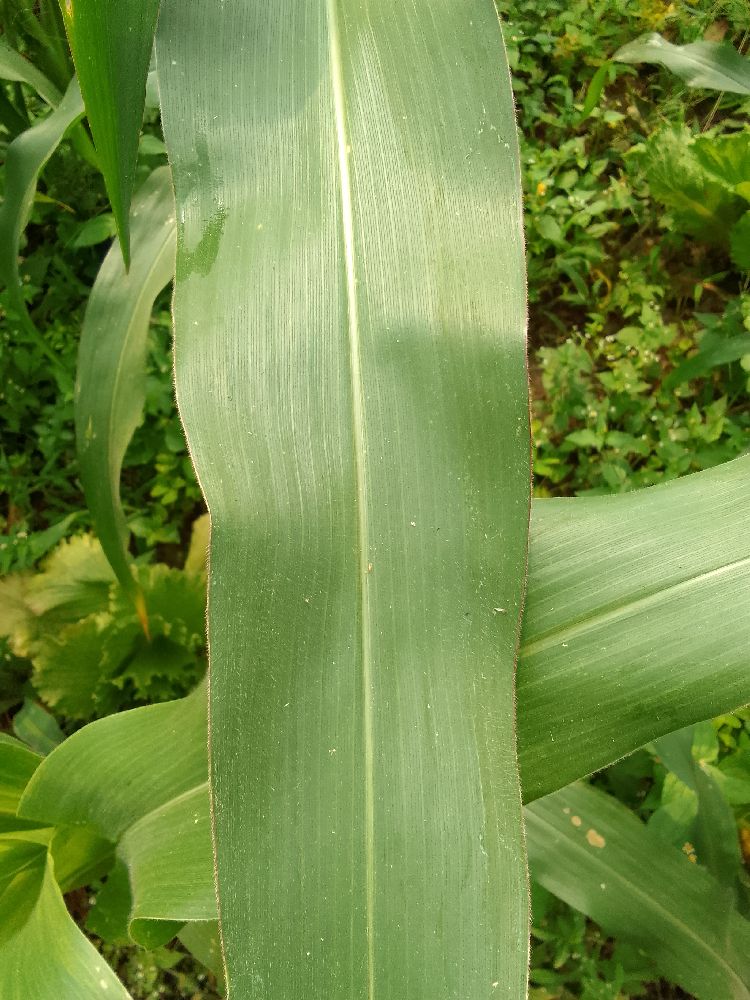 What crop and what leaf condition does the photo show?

maize, healthy
